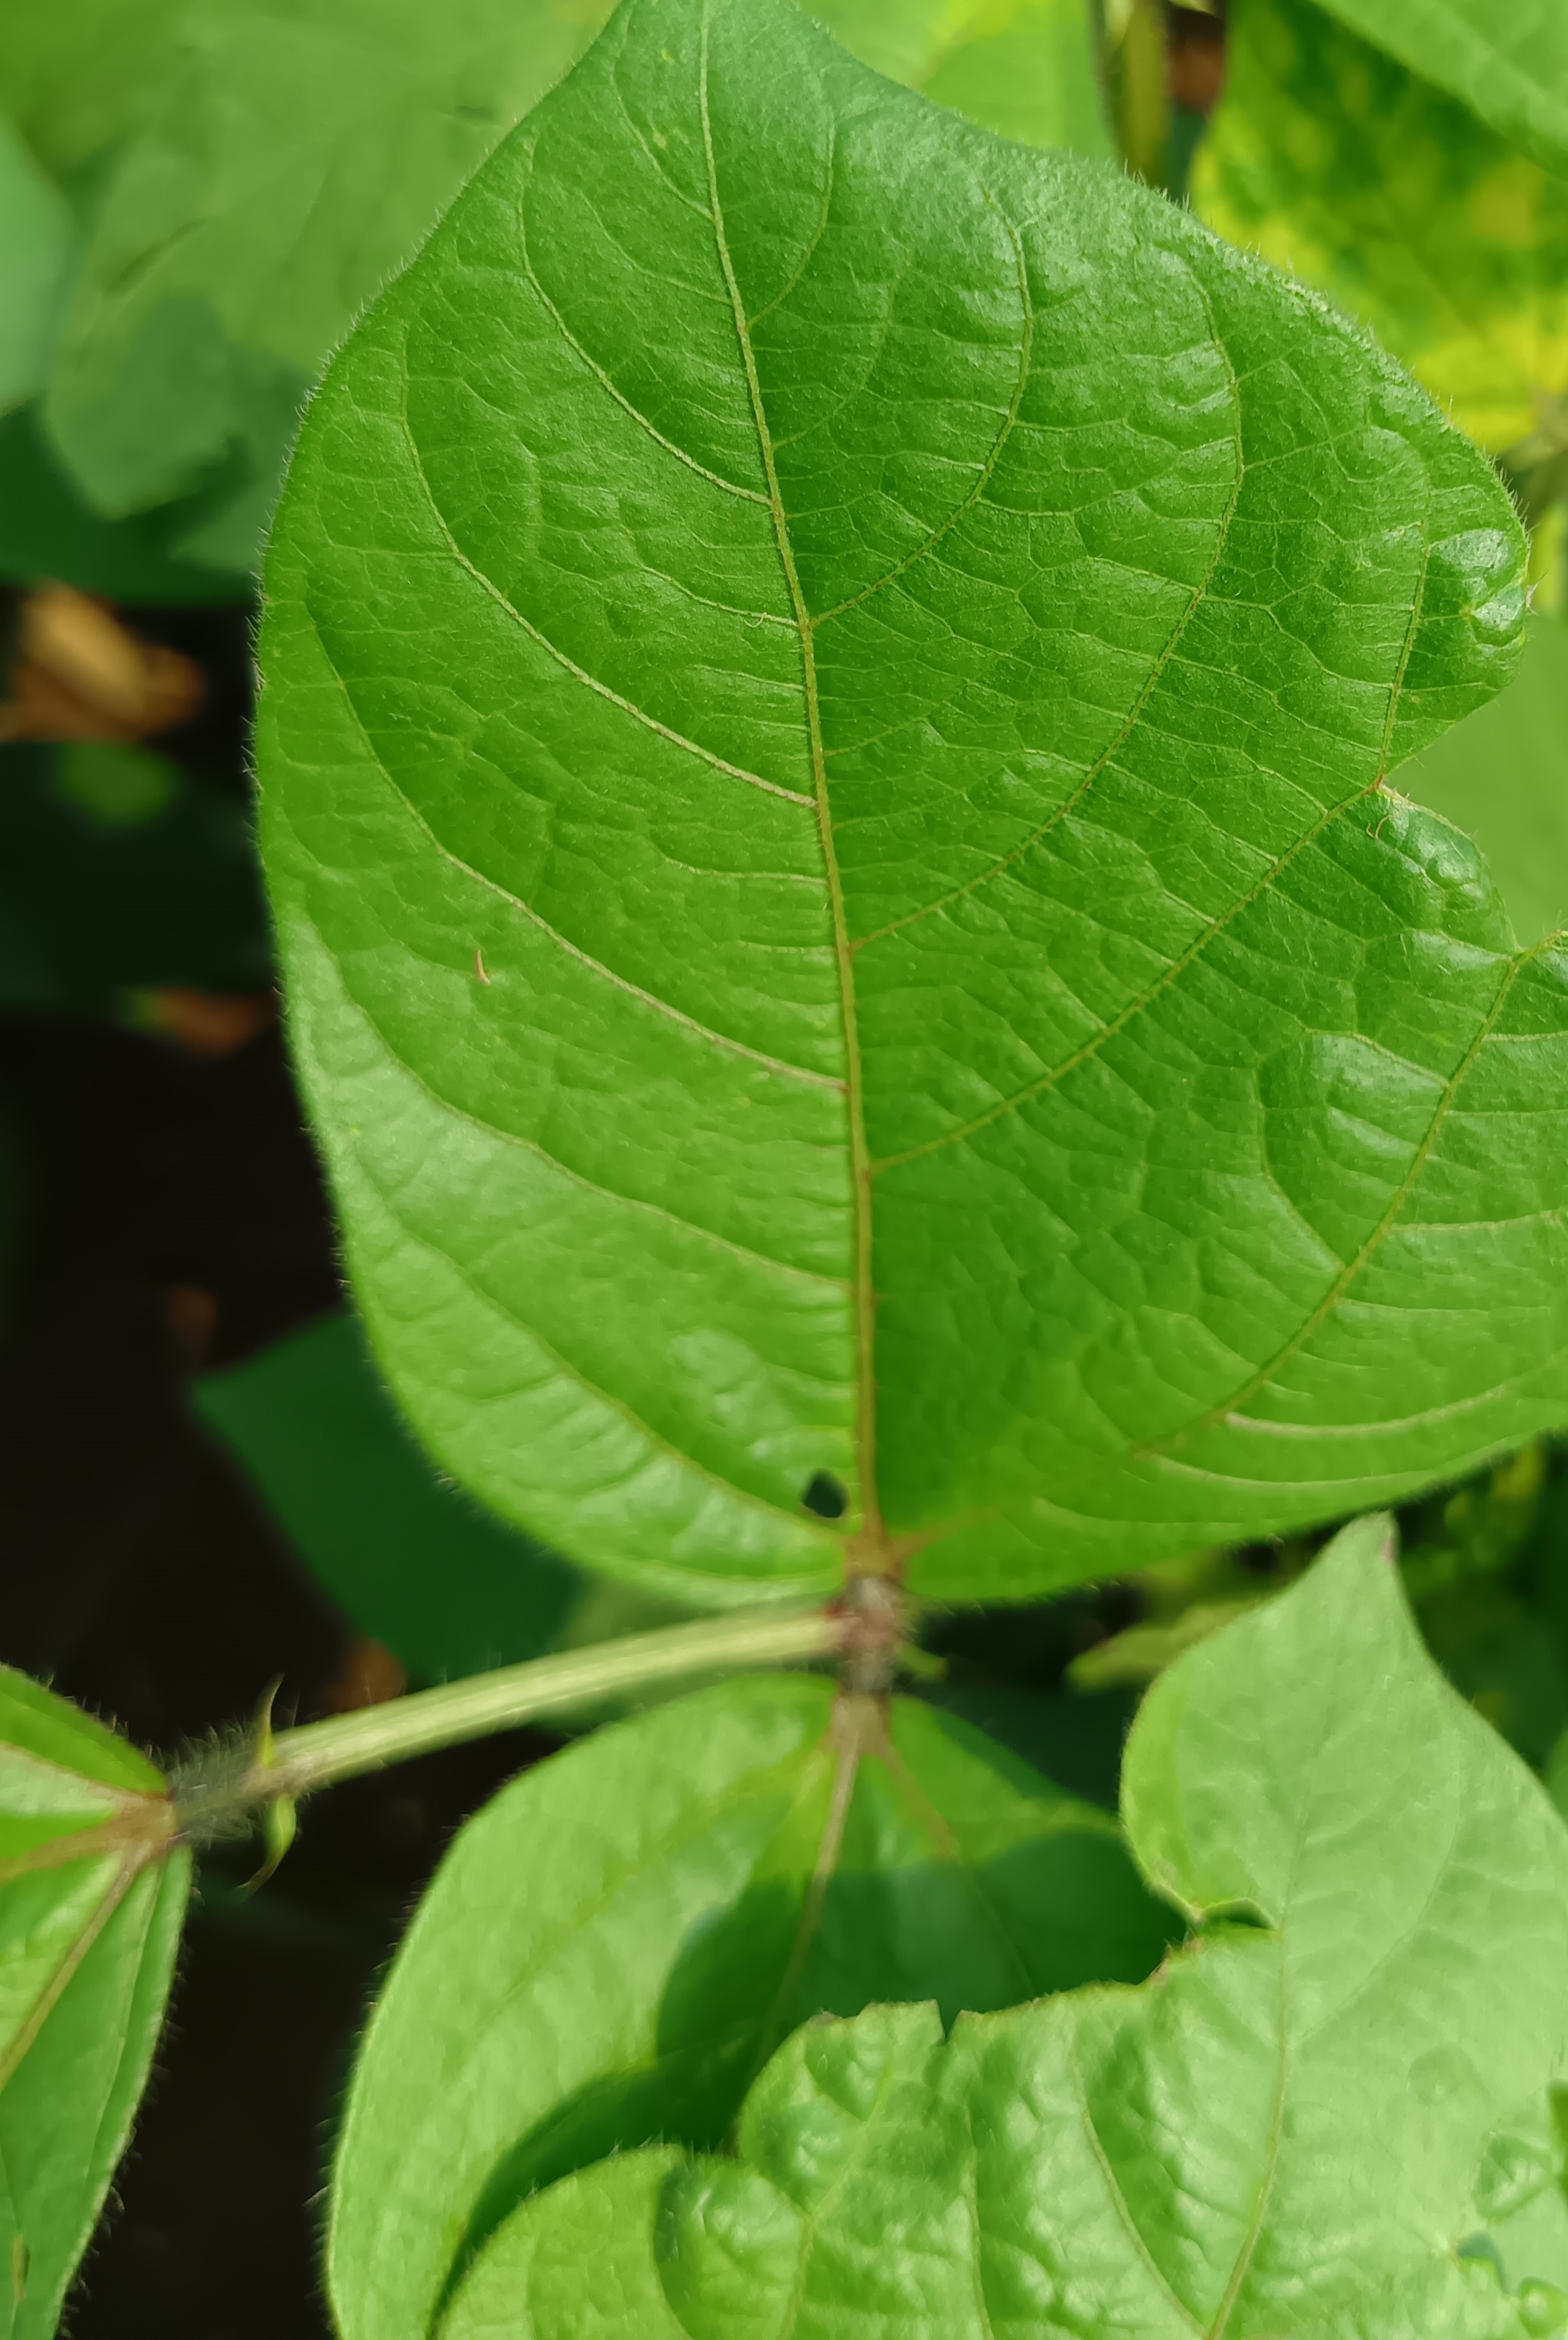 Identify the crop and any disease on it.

mungbean, healthy
